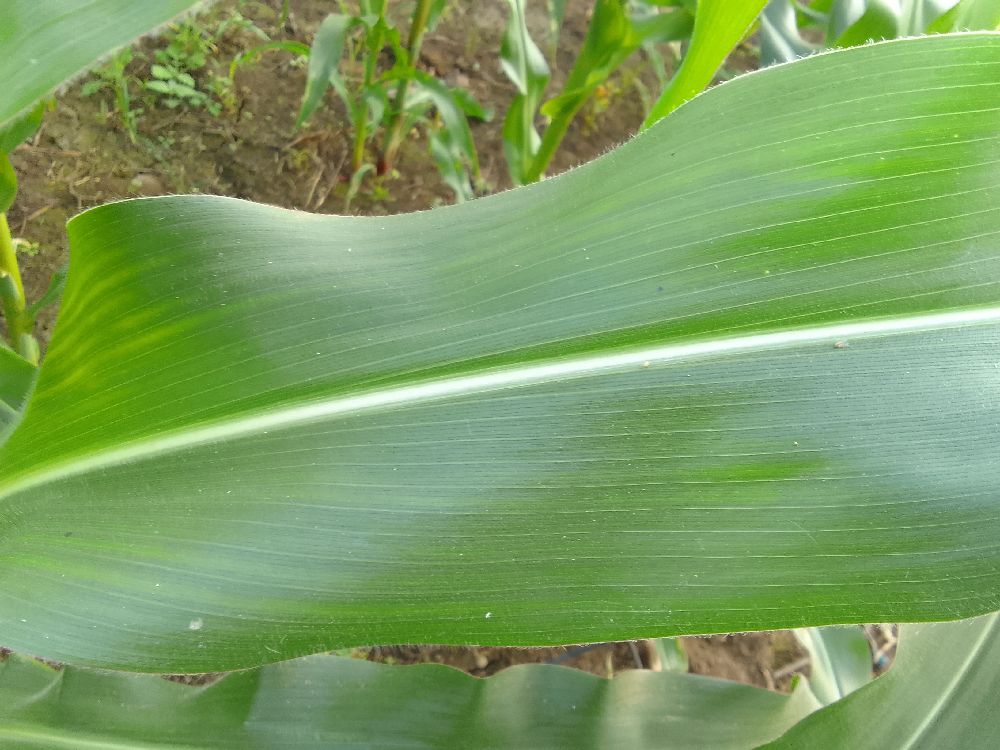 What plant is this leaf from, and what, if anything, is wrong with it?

maize, healthy
